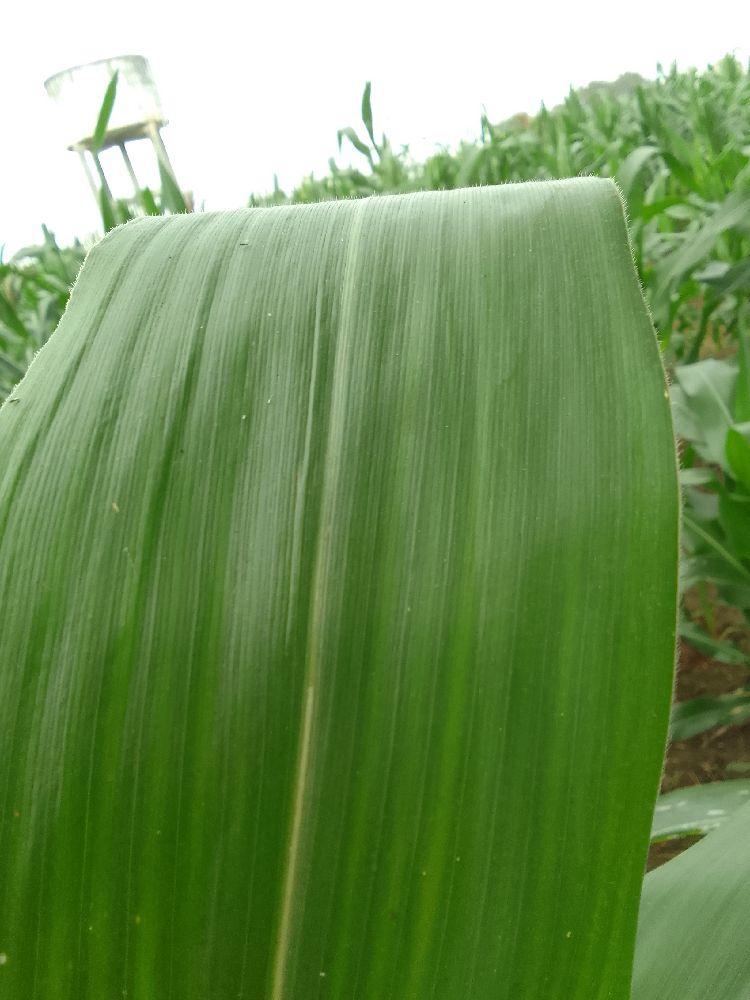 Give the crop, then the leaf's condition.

maize, healthy
